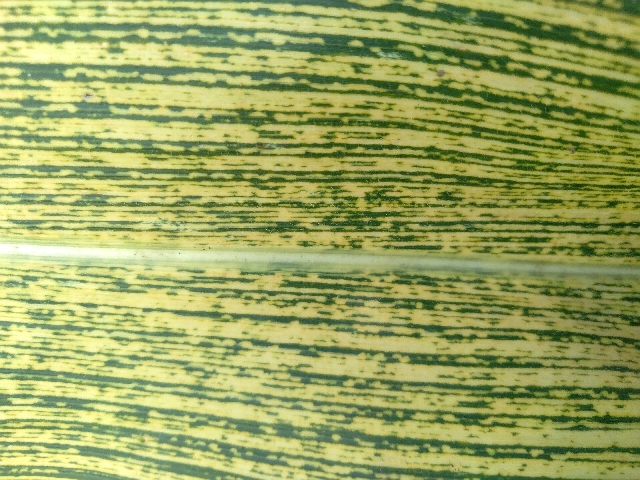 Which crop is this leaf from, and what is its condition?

maize, maize streak virus
